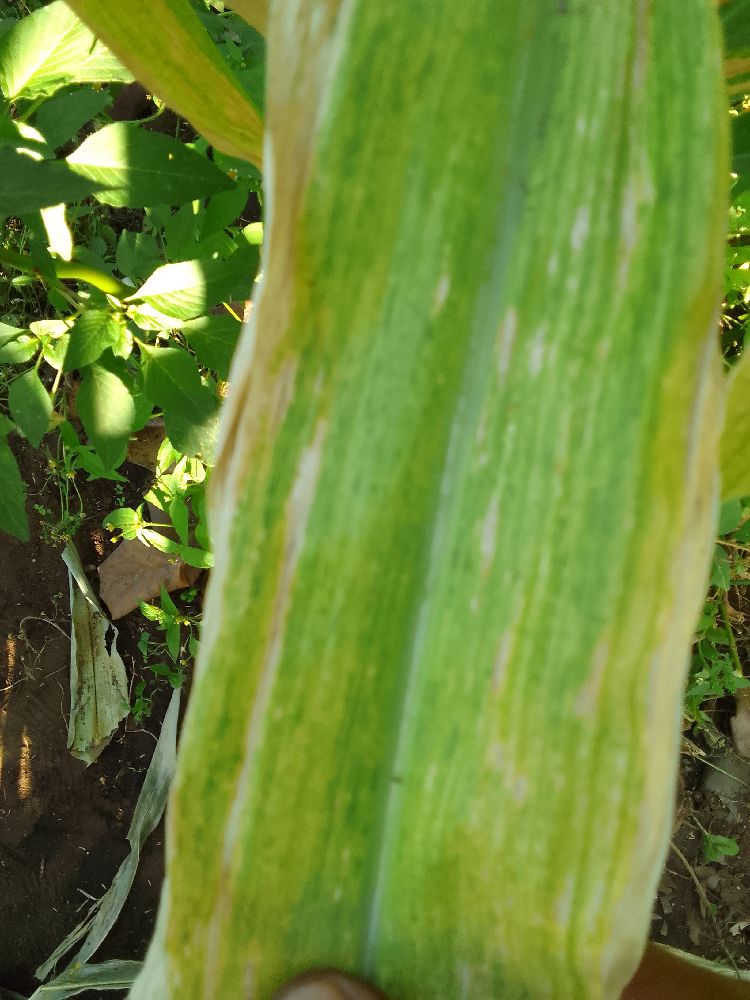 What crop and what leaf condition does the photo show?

maize, maize lethal necrosis
